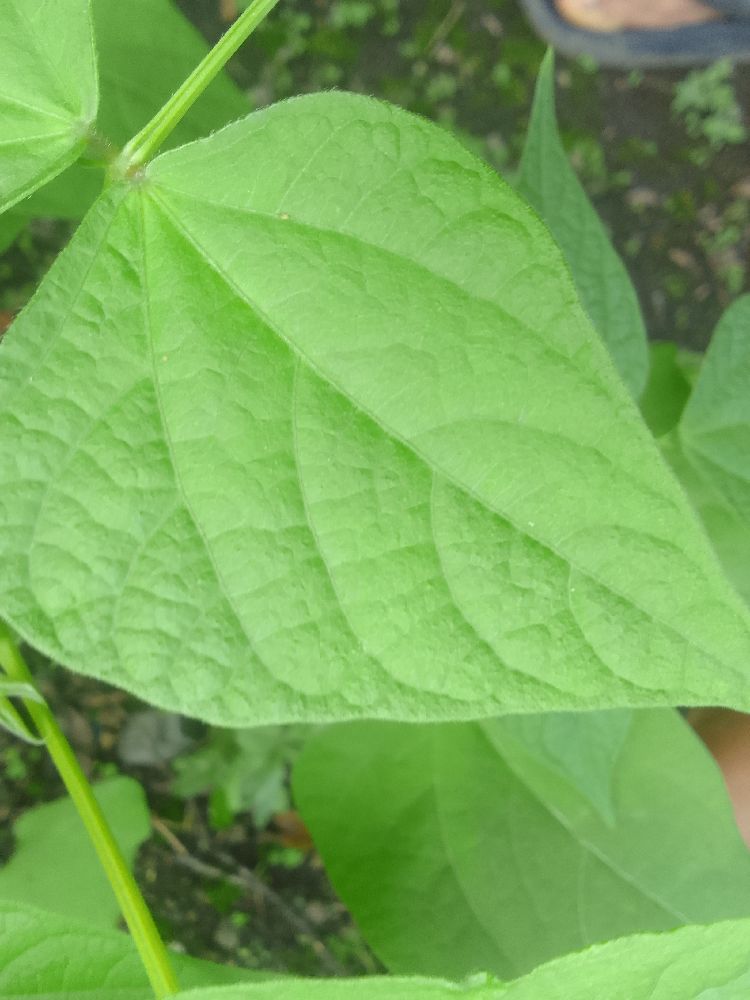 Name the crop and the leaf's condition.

common bean, healthy
